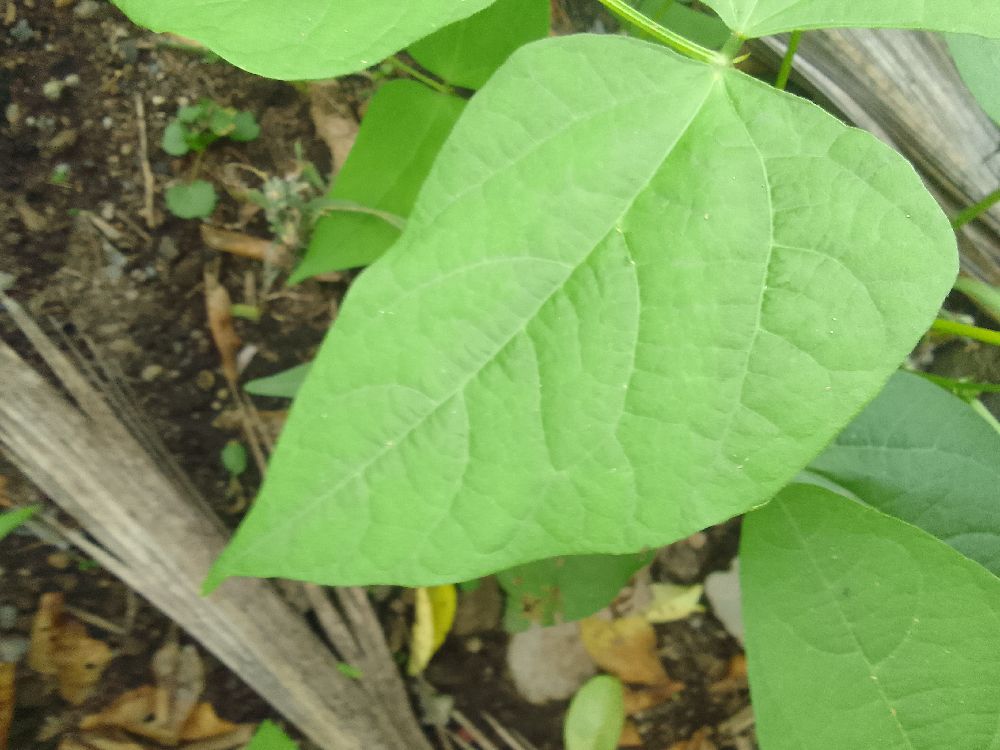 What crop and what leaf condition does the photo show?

common bean, healthy
